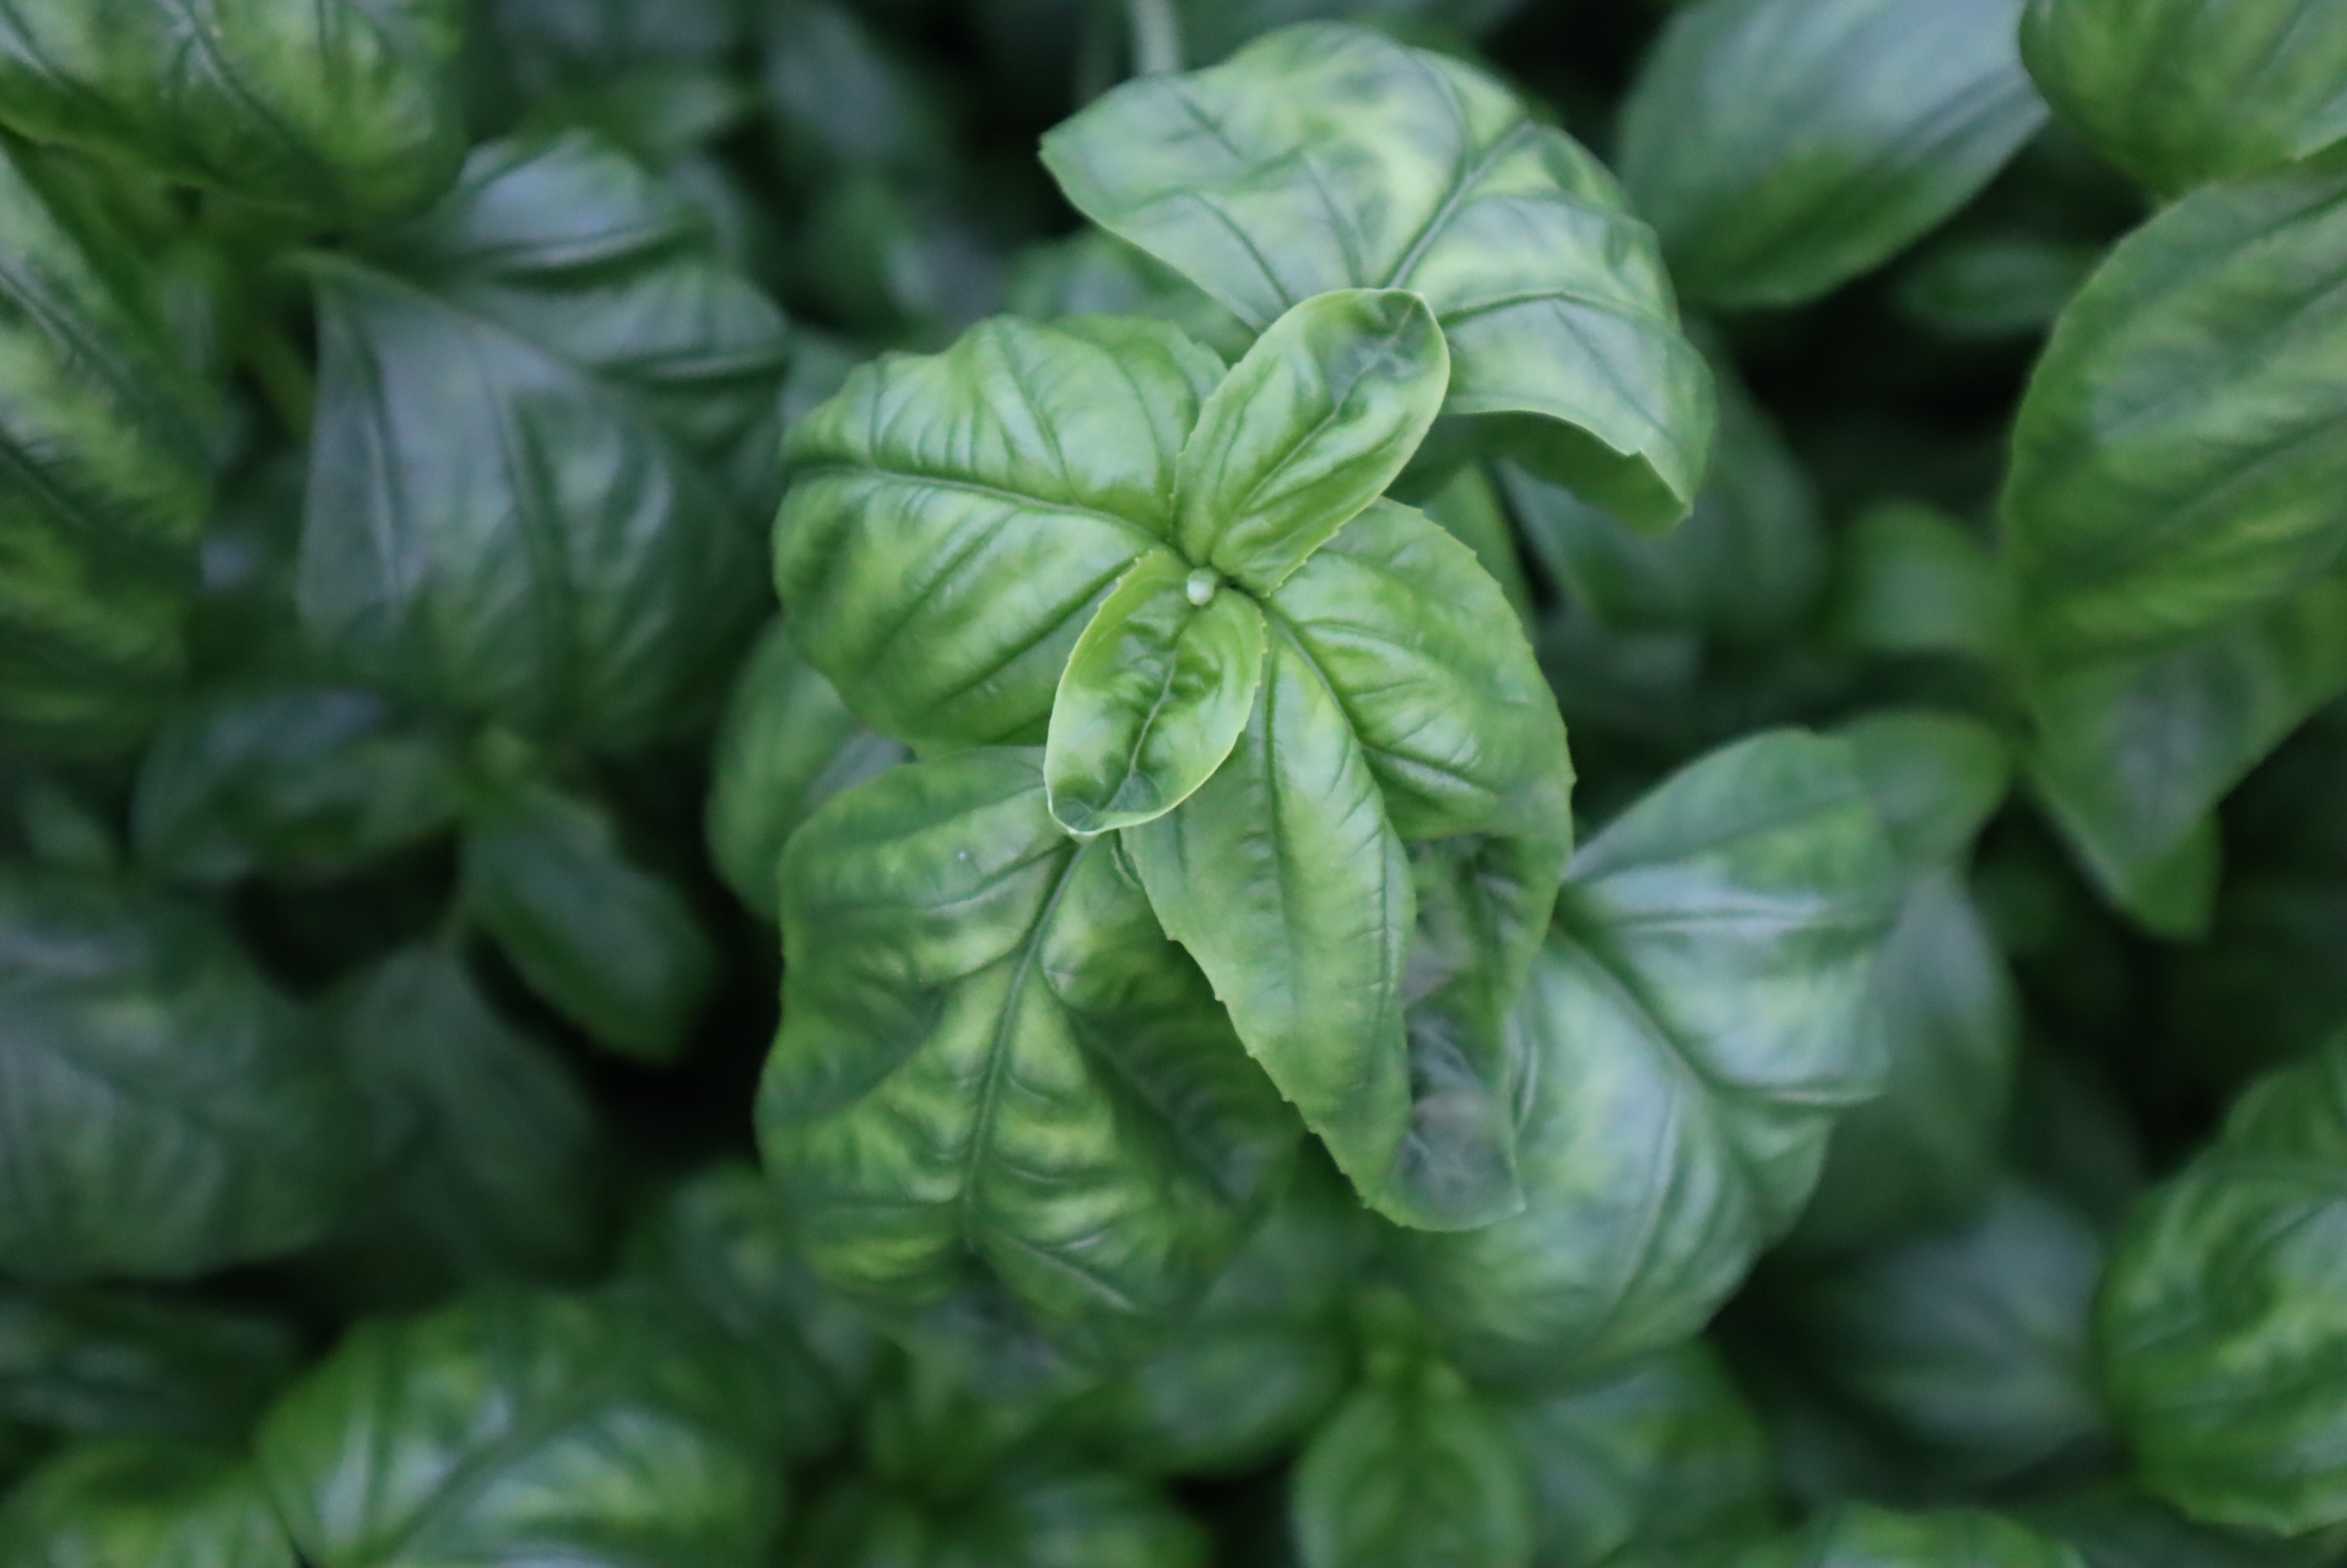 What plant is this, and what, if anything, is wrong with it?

basil, healthy
